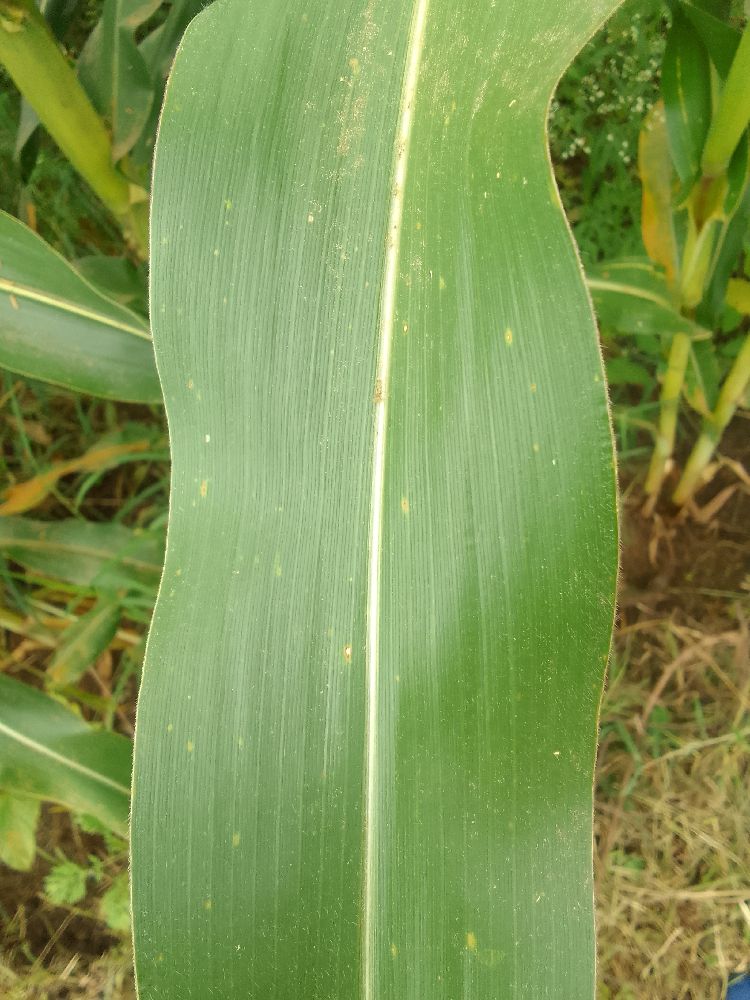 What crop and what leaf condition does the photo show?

maize, healthy
